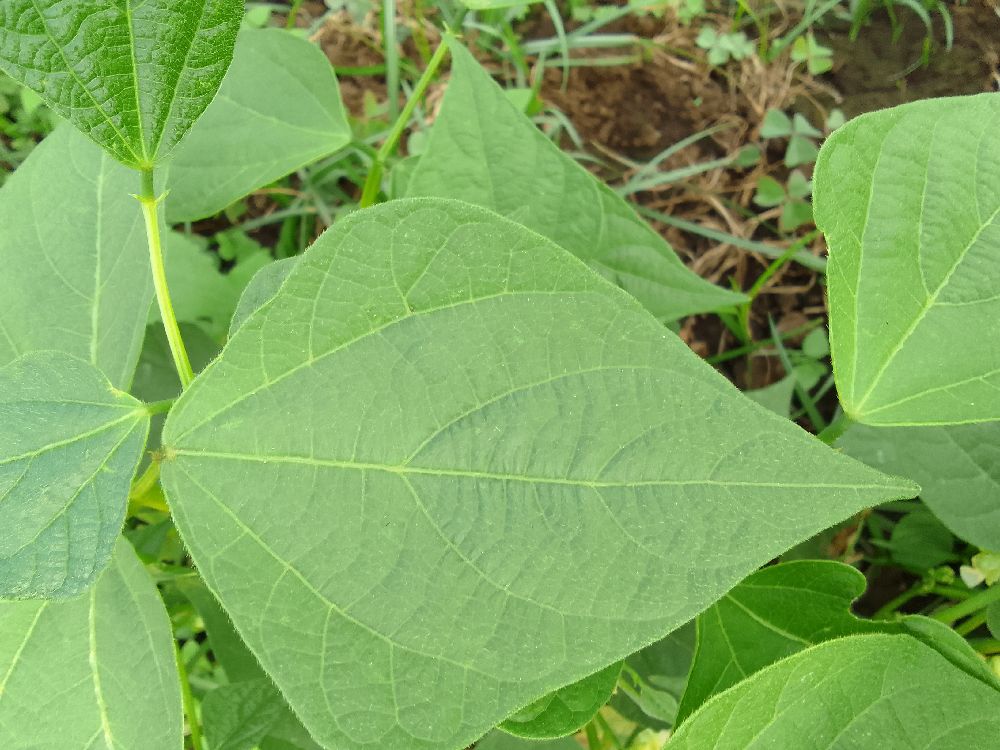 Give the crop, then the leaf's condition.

common bean, healthy
